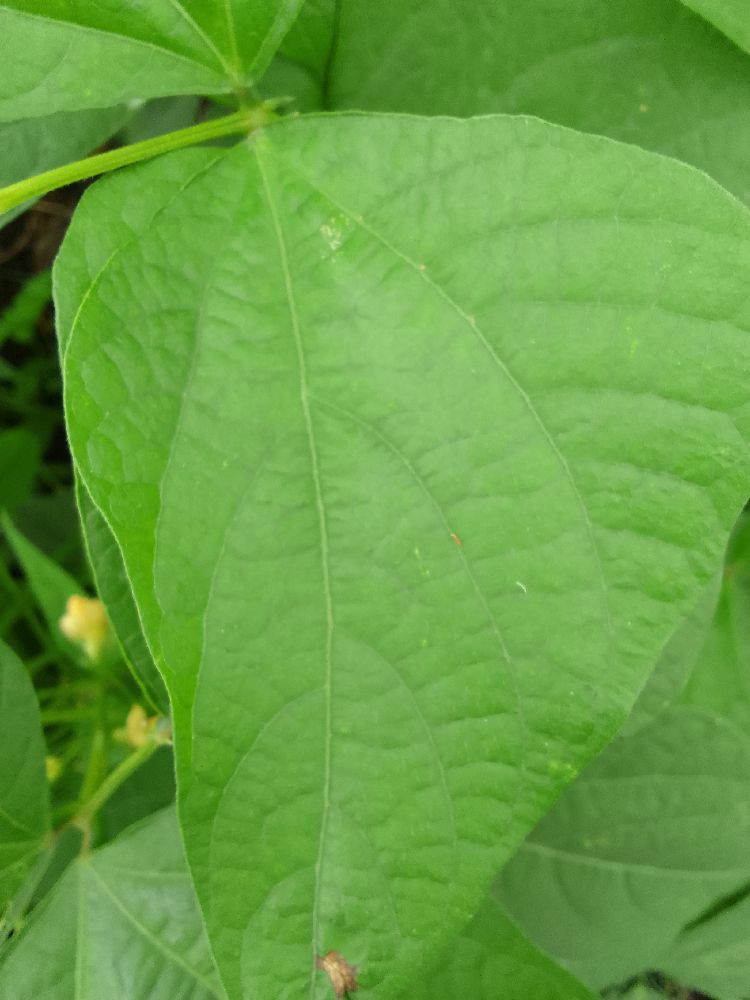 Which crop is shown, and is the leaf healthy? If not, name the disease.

common bean, healthy
